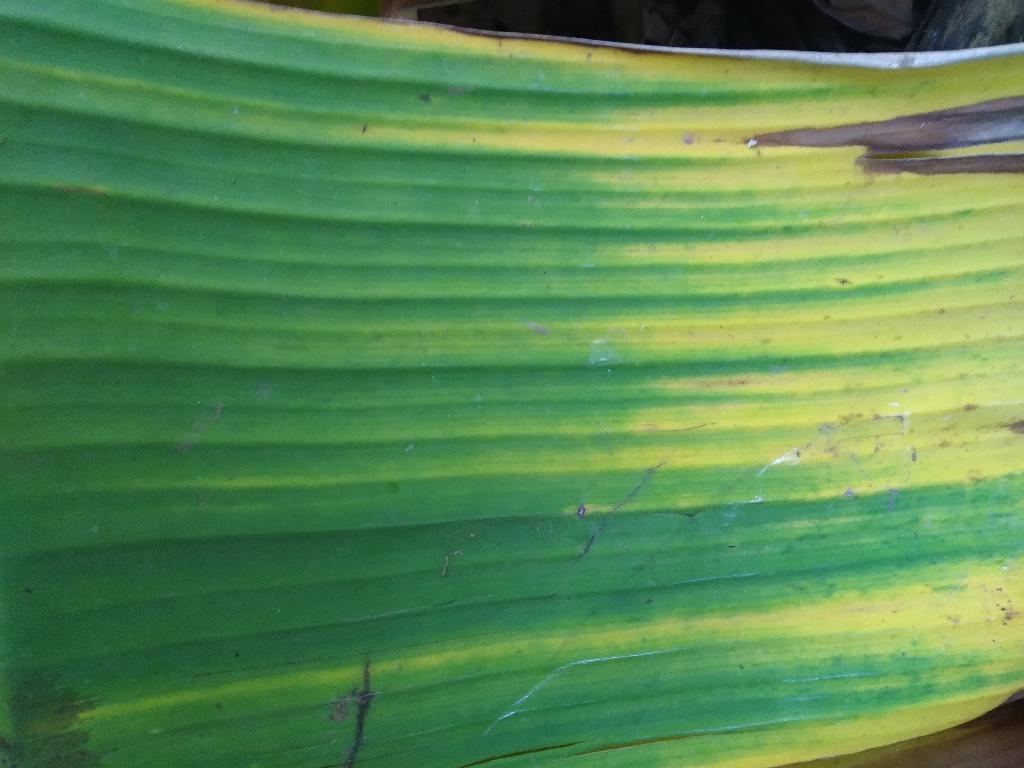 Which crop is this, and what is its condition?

banana, fusarium wilt race 1
